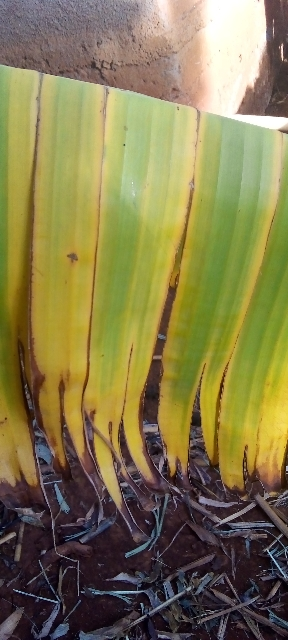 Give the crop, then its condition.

banana, fusarium wilt race 1
